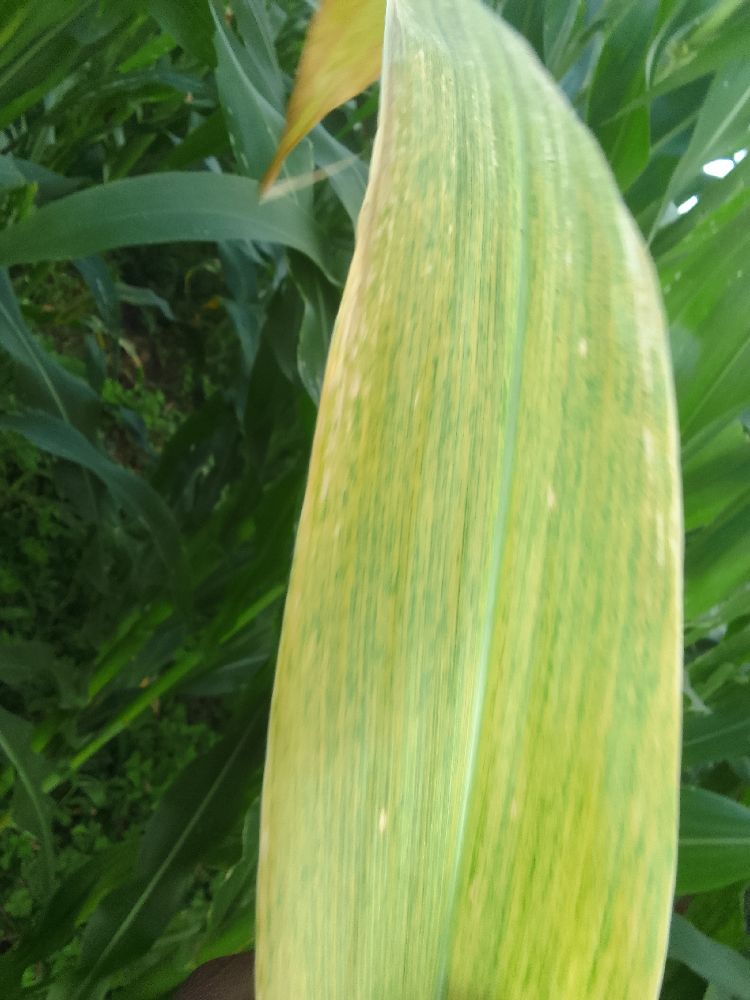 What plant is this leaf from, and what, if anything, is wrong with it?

maize, maize lethal necrosis
